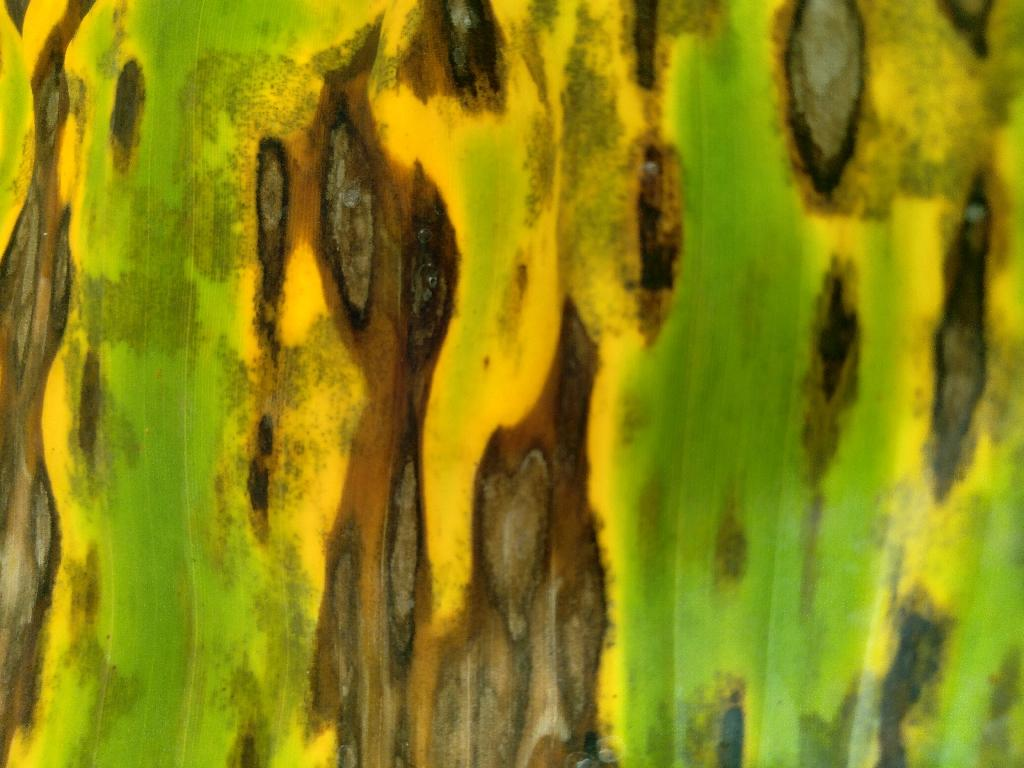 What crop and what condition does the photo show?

banana, black sigatoka
